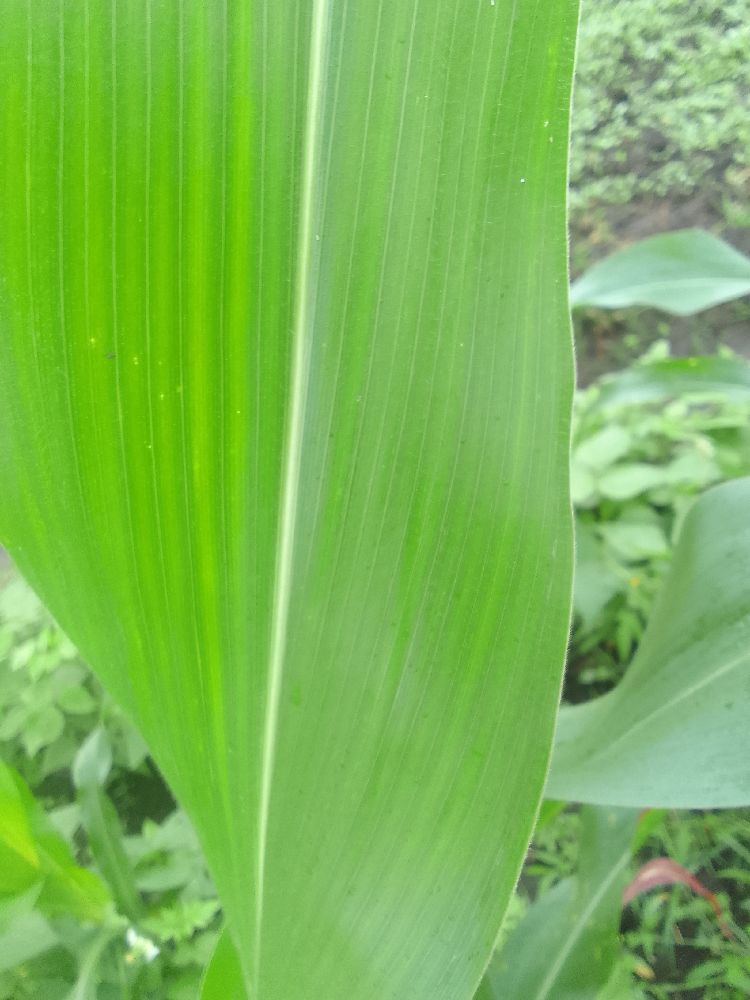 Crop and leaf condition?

maize, maize lethal necrosis
